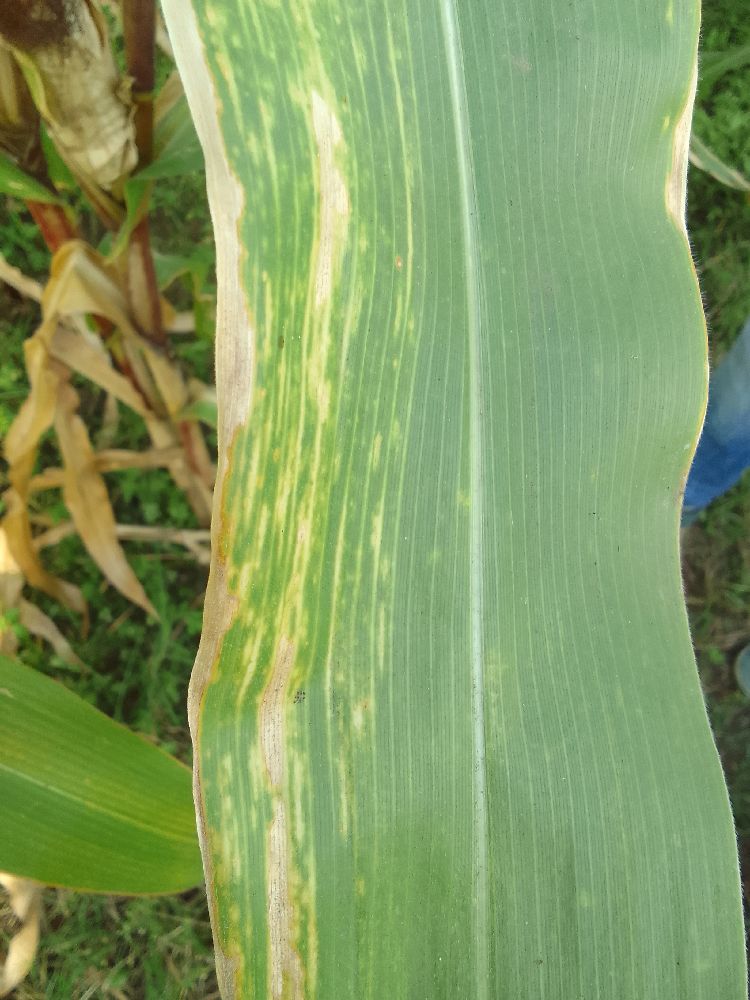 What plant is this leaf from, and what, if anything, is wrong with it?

maize, maize lethal necrosis
